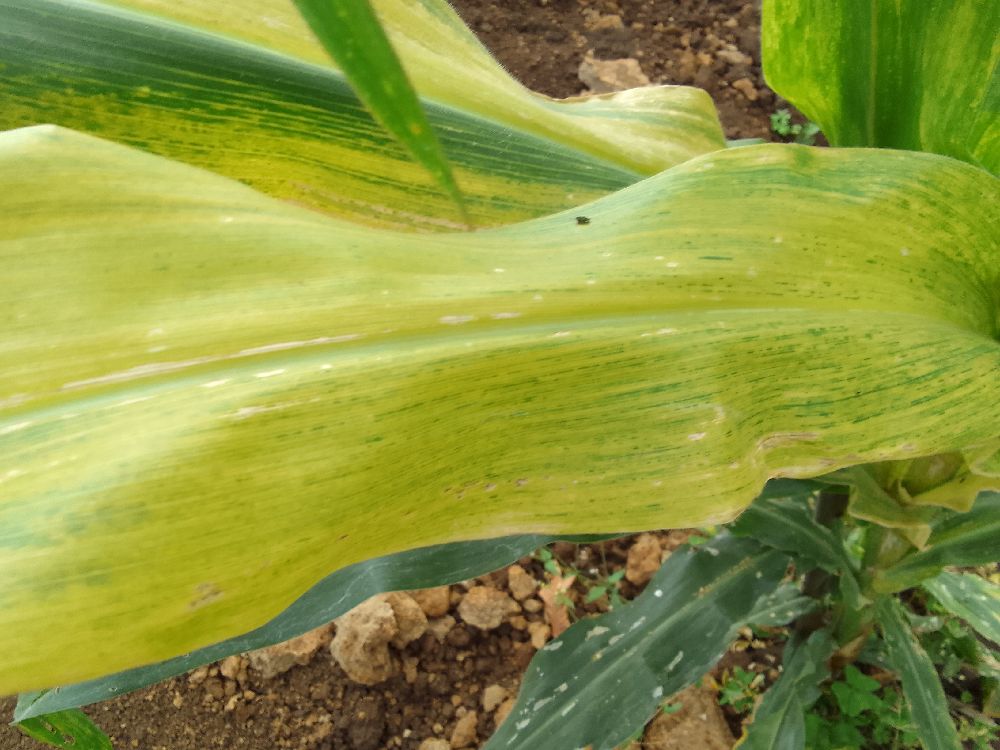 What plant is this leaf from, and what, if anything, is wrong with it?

maize, maize lethal necrosis
